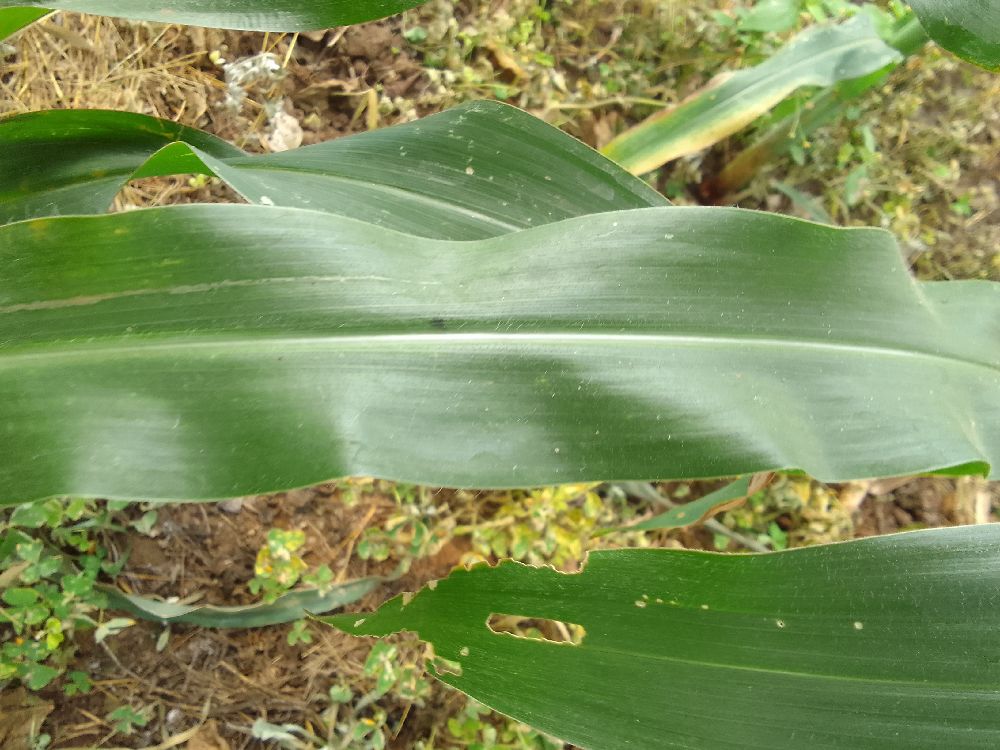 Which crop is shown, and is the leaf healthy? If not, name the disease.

maize, healthy
